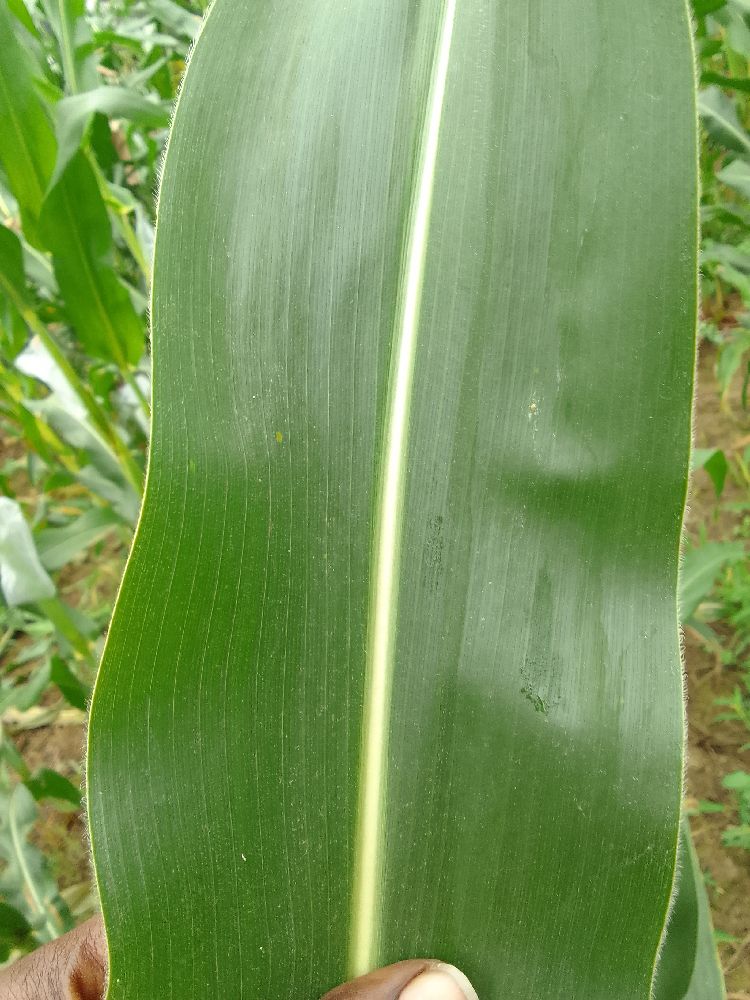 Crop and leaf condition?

maize, healthy
